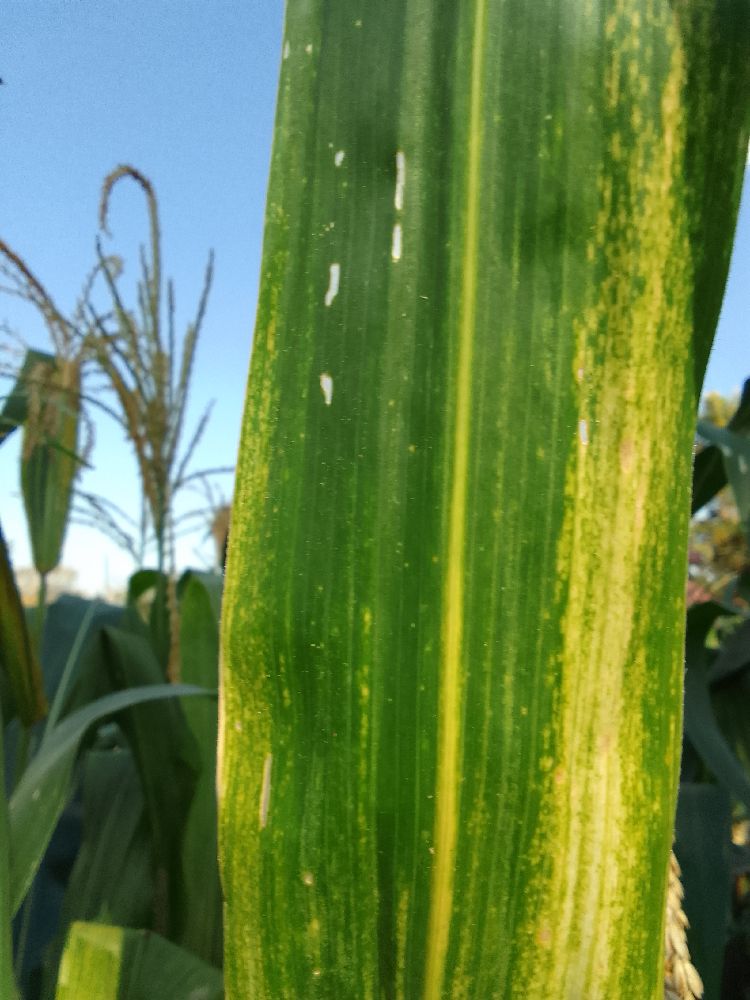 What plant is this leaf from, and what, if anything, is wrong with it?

maize, maize lethal necrosis
